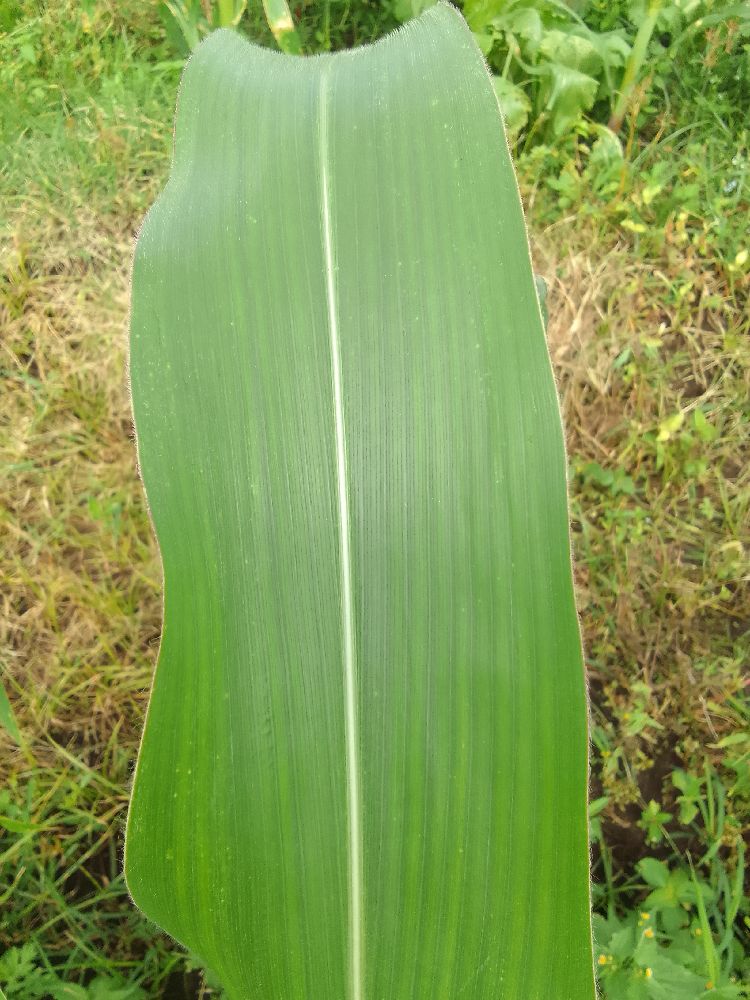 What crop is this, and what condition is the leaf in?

maize, healthy
